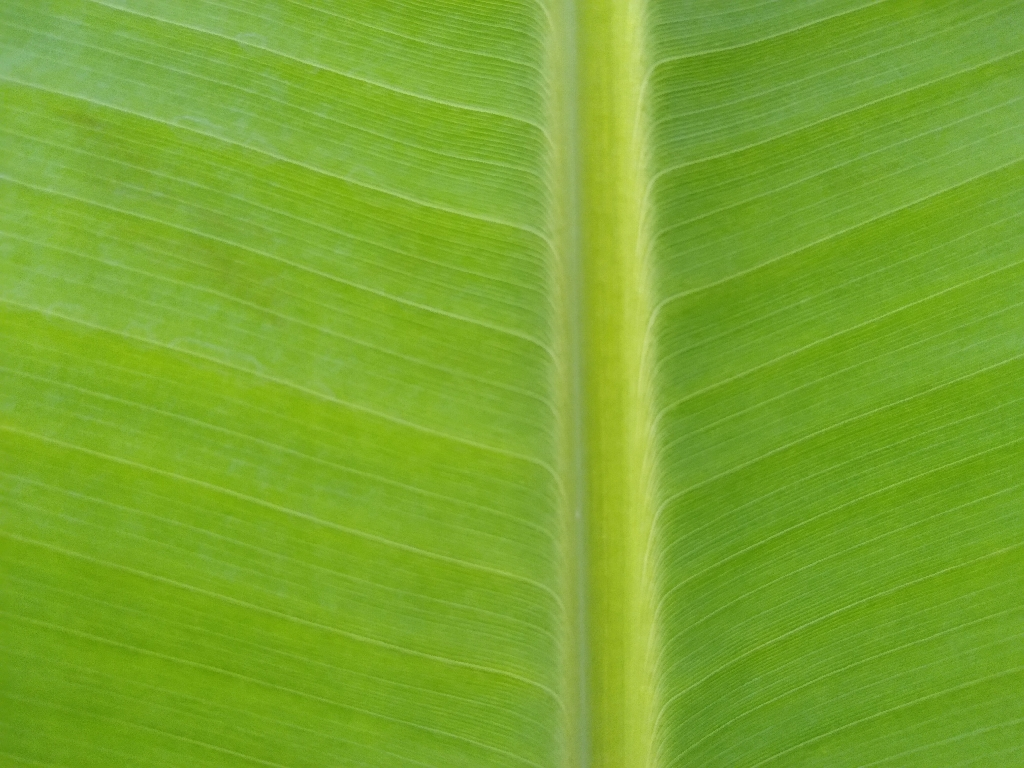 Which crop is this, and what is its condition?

banana, healthy
